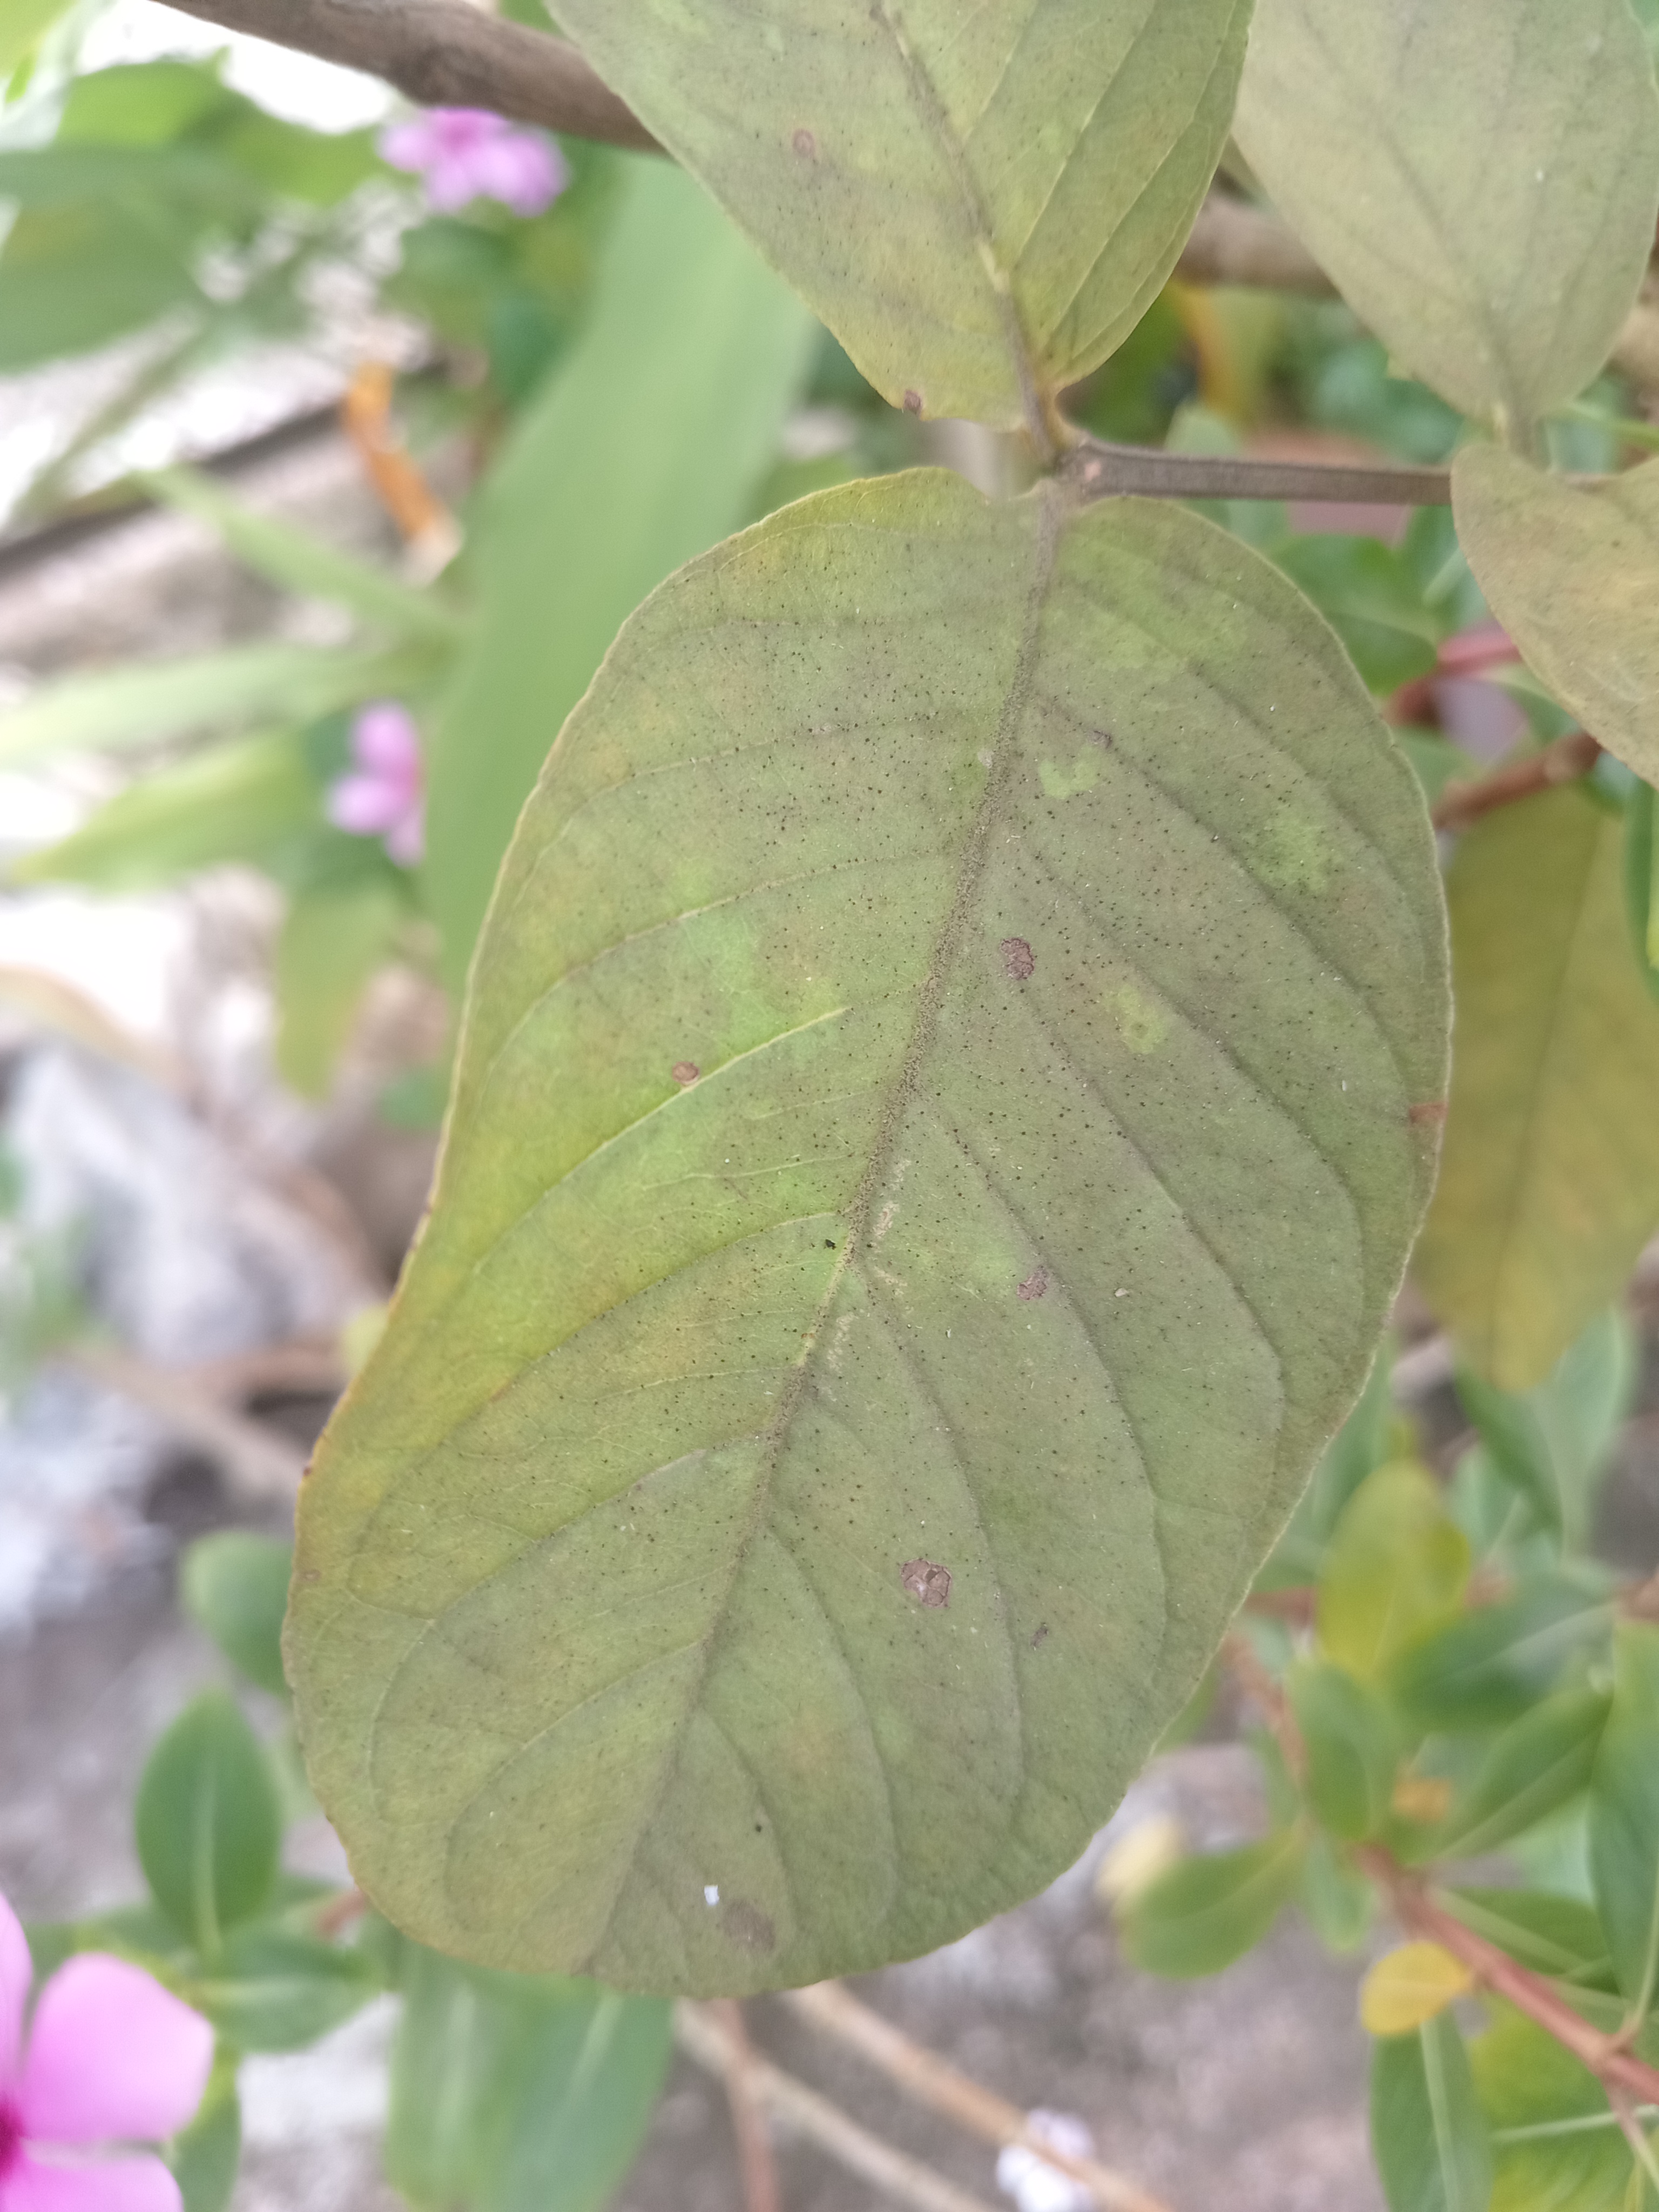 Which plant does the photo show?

guava
